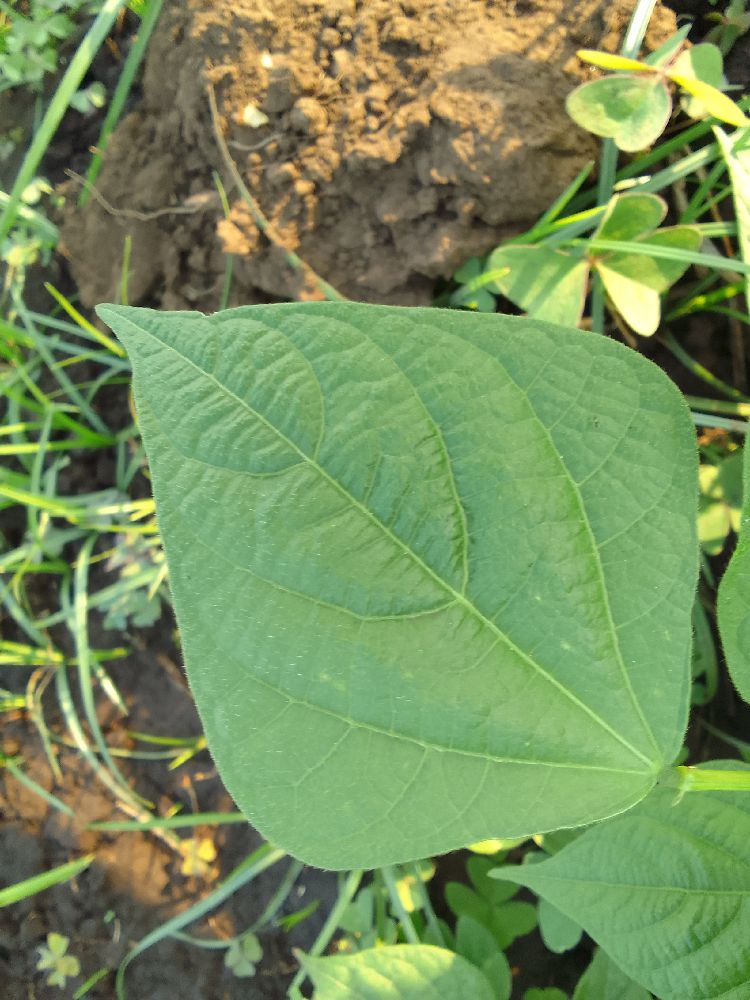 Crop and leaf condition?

common bean, healthy
